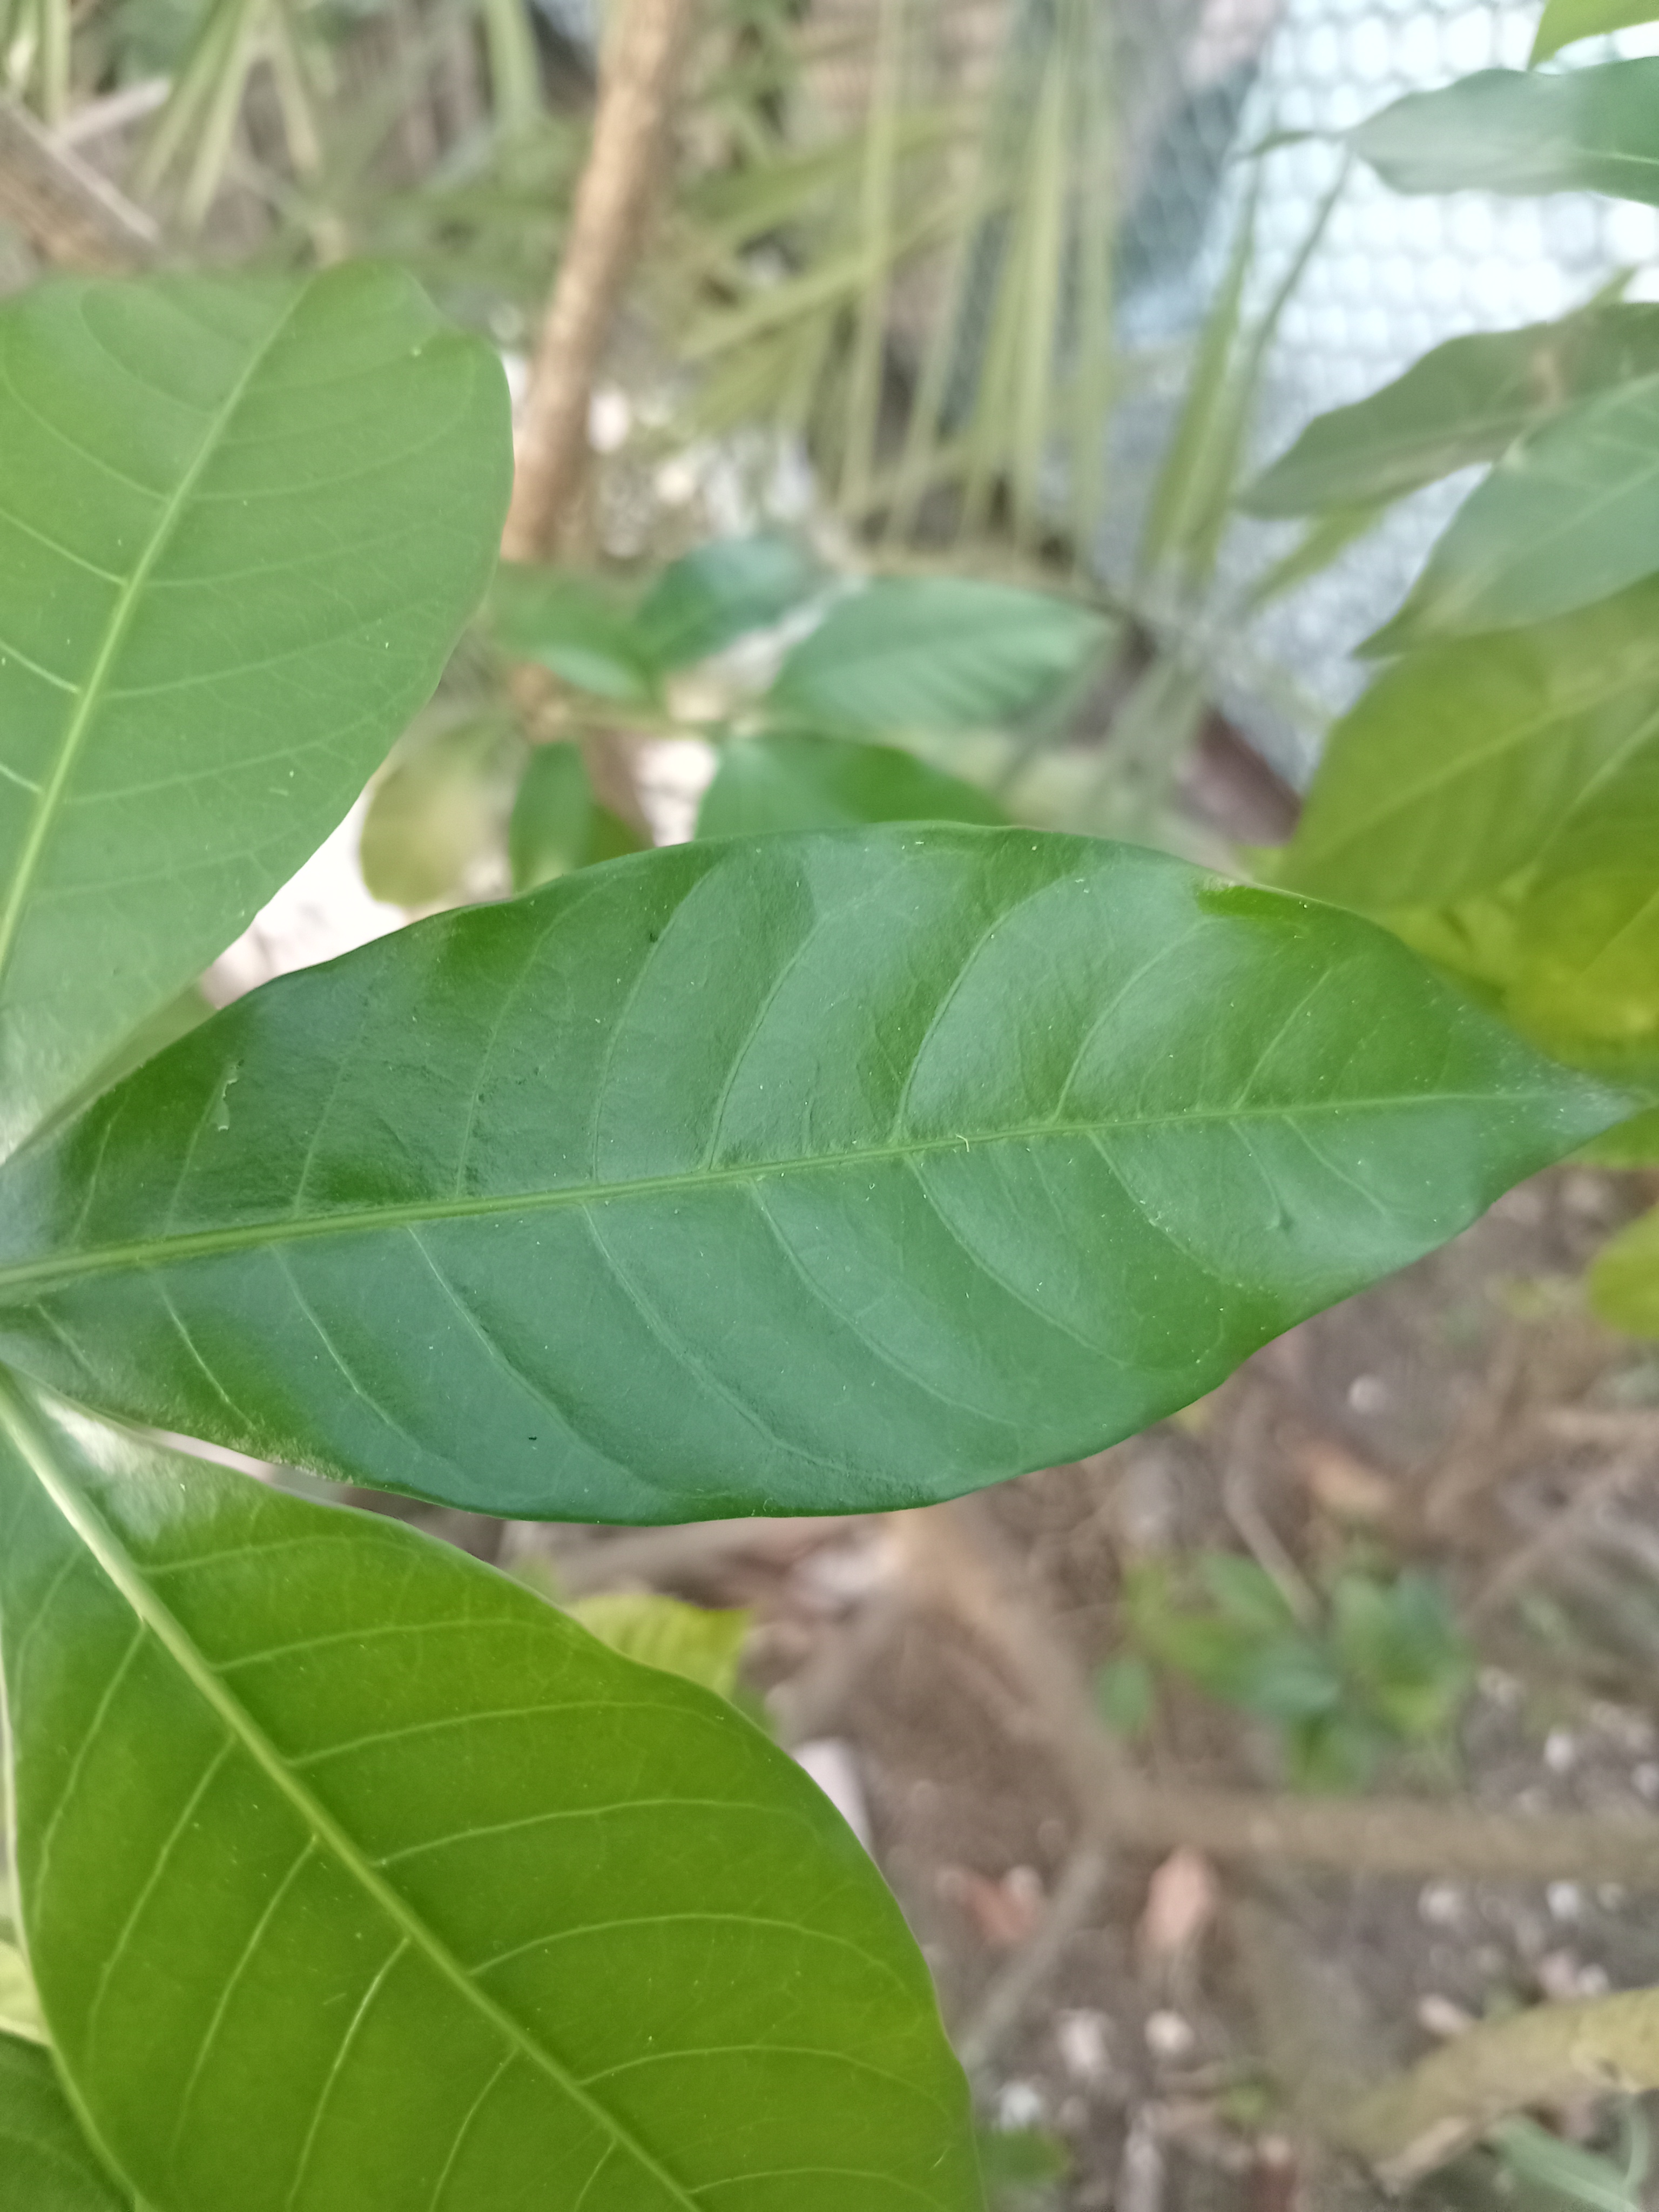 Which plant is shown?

togor
